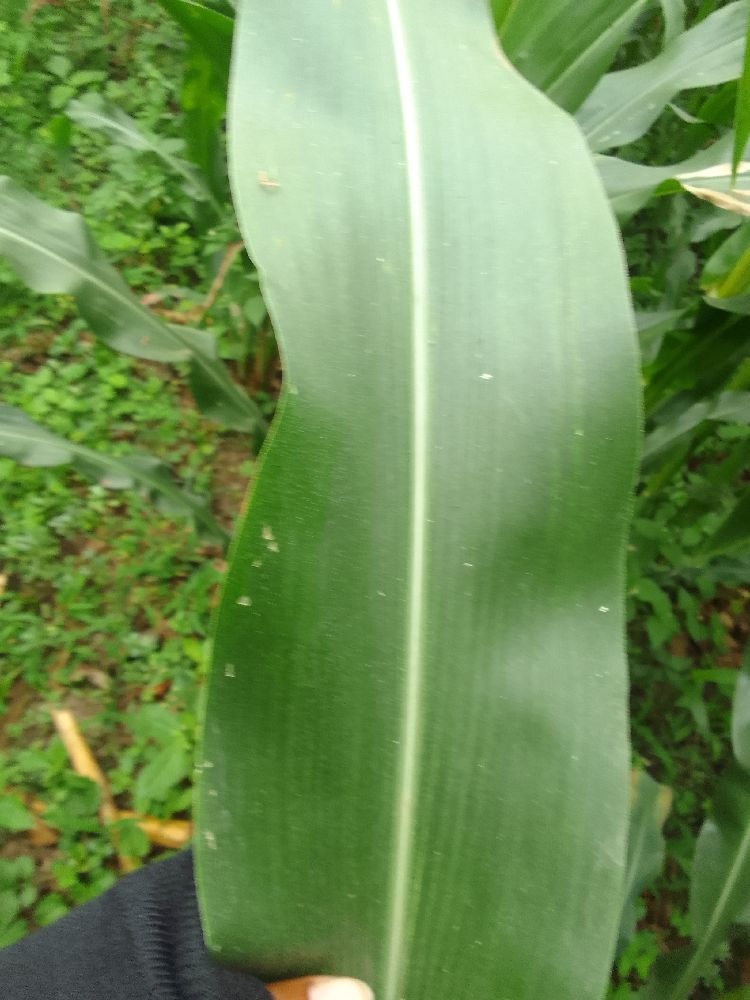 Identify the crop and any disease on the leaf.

maize, healthy
